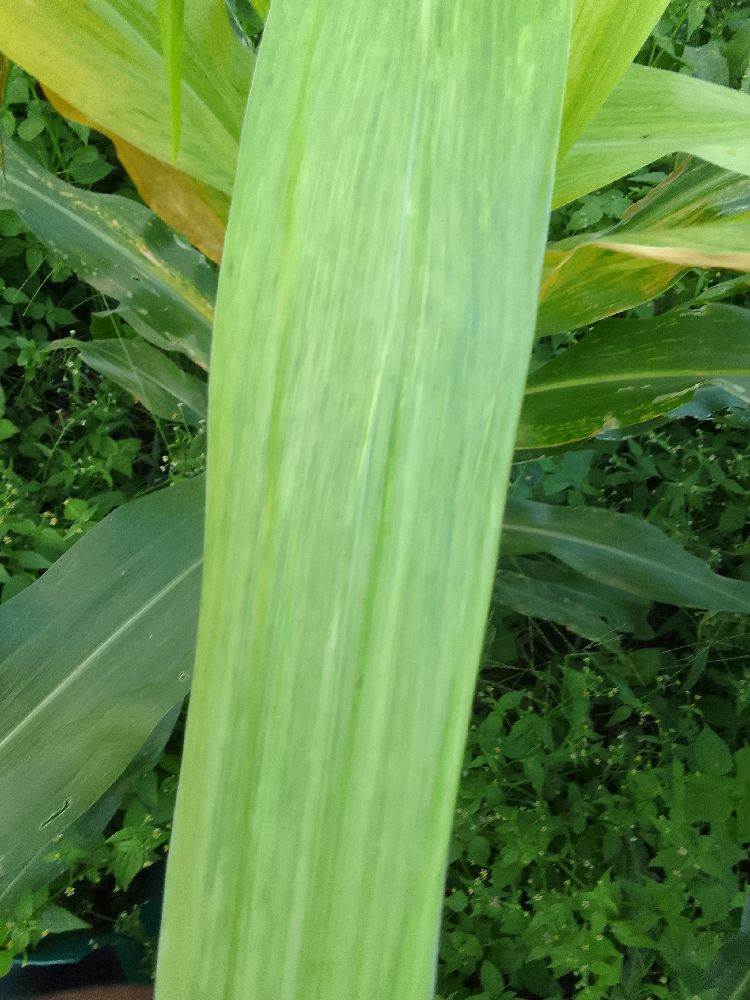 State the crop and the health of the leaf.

maize, maize lethal necrosis
